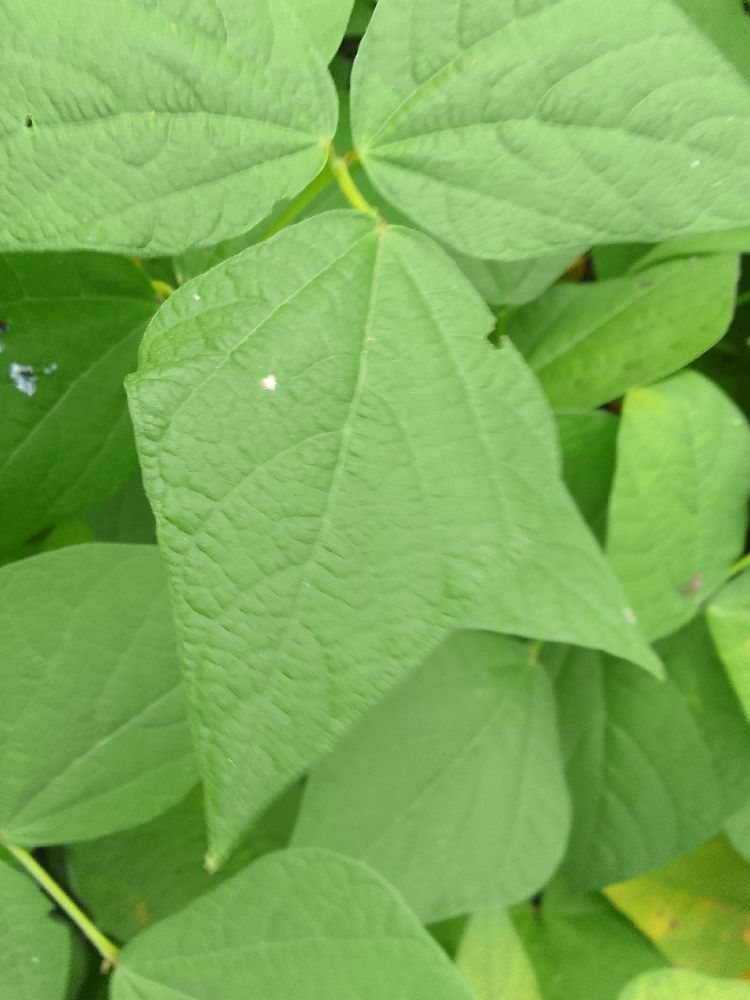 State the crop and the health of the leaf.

common bean, healthy
